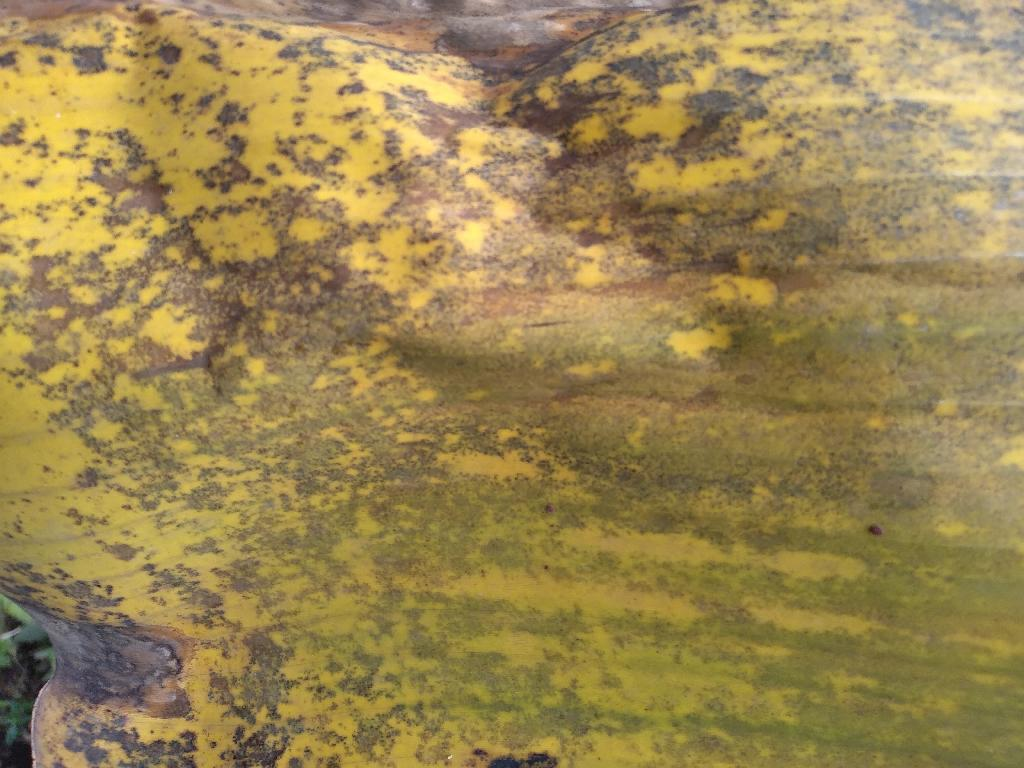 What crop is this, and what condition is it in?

banana, black sigatoka
